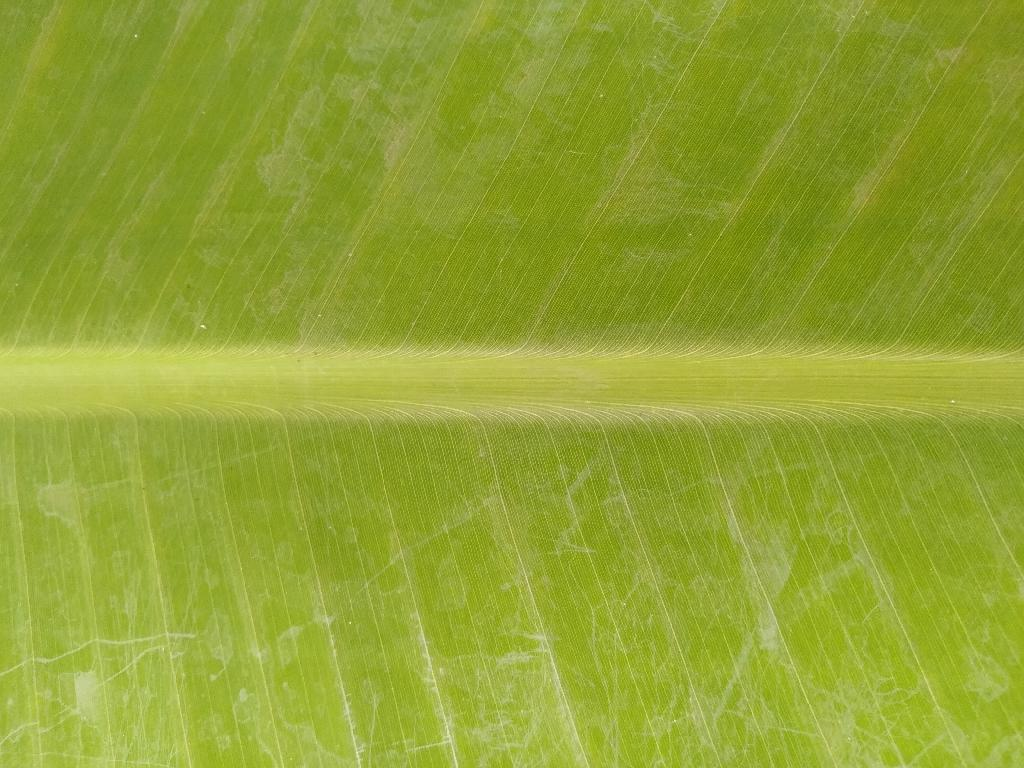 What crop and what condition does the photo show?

banana, healthy
